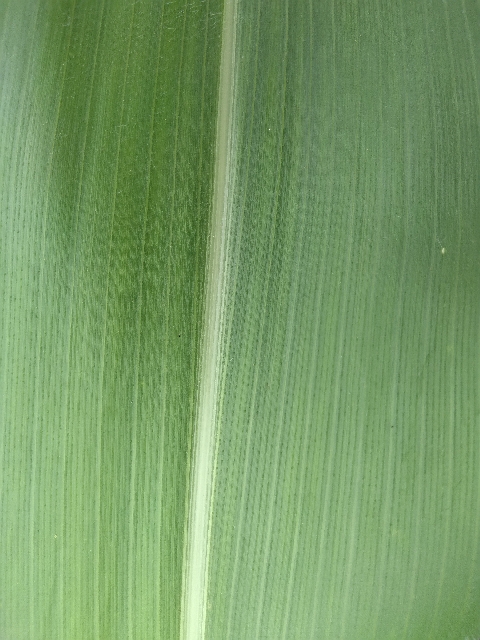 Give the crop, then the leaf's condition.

maize, healthy
